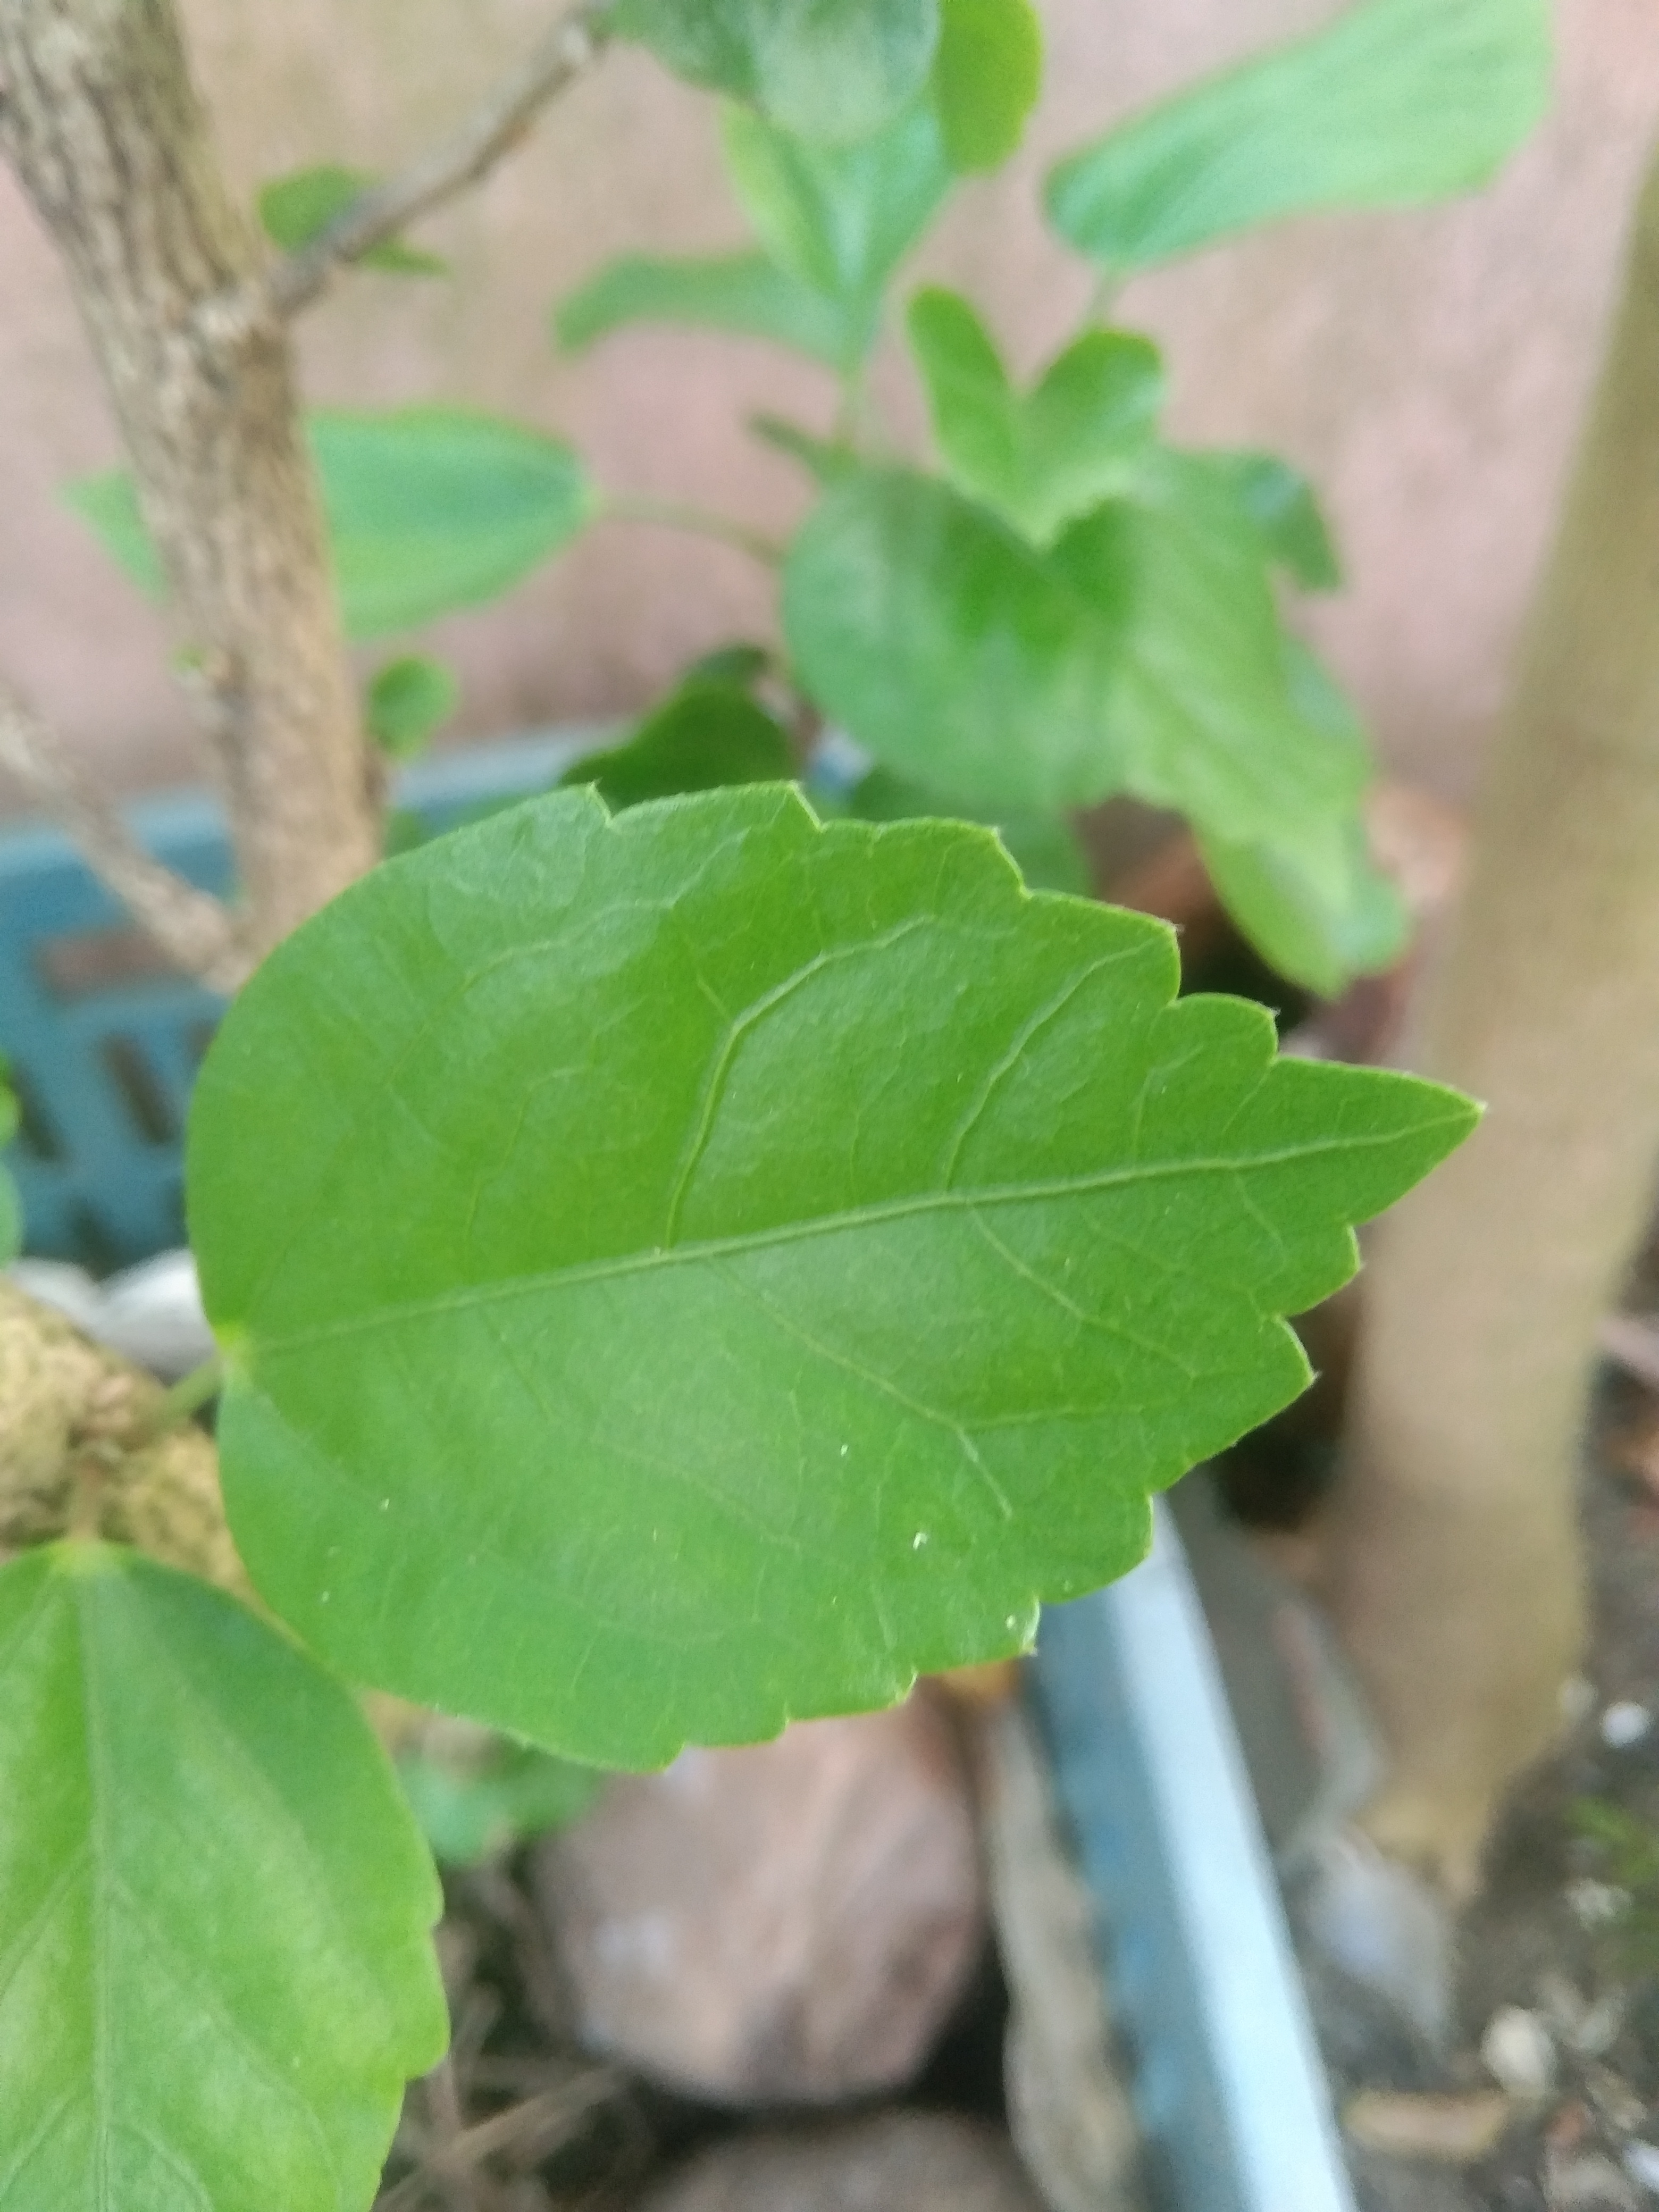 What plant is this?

hibiscus
